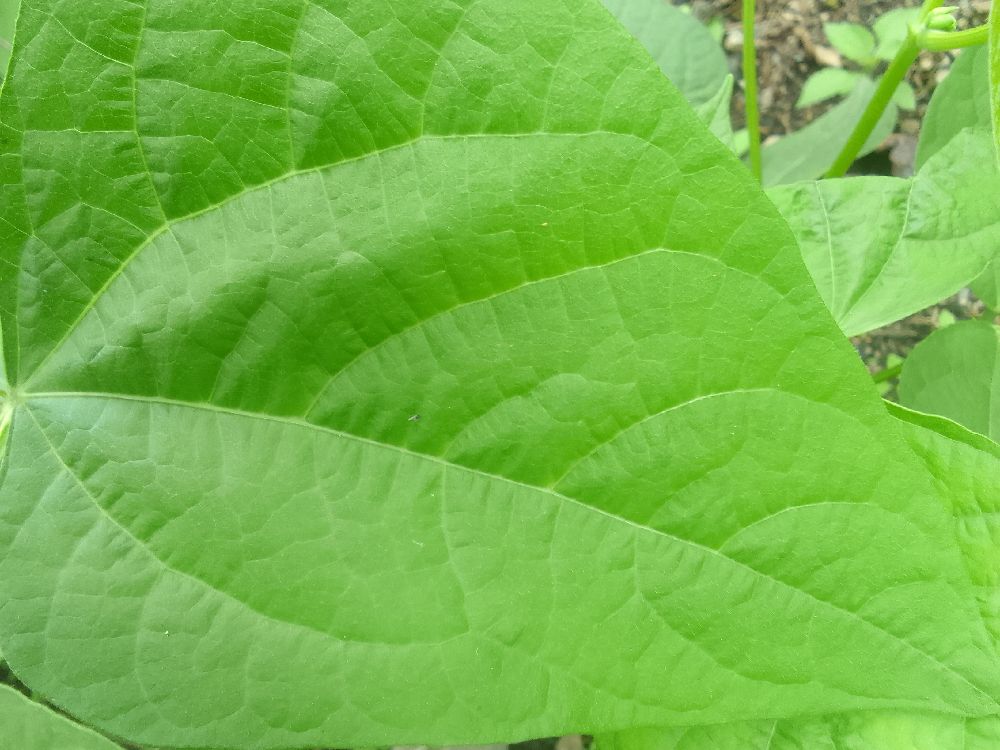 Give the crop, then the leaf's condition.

common bean, healthy
